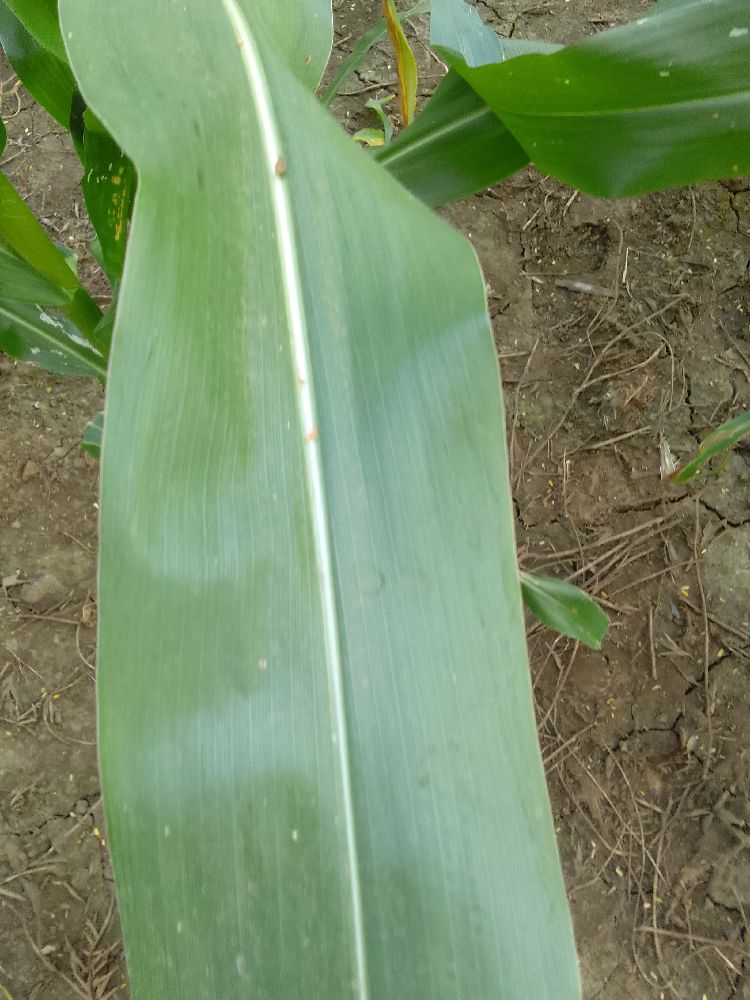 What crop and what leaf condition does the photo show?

maize, healthy
